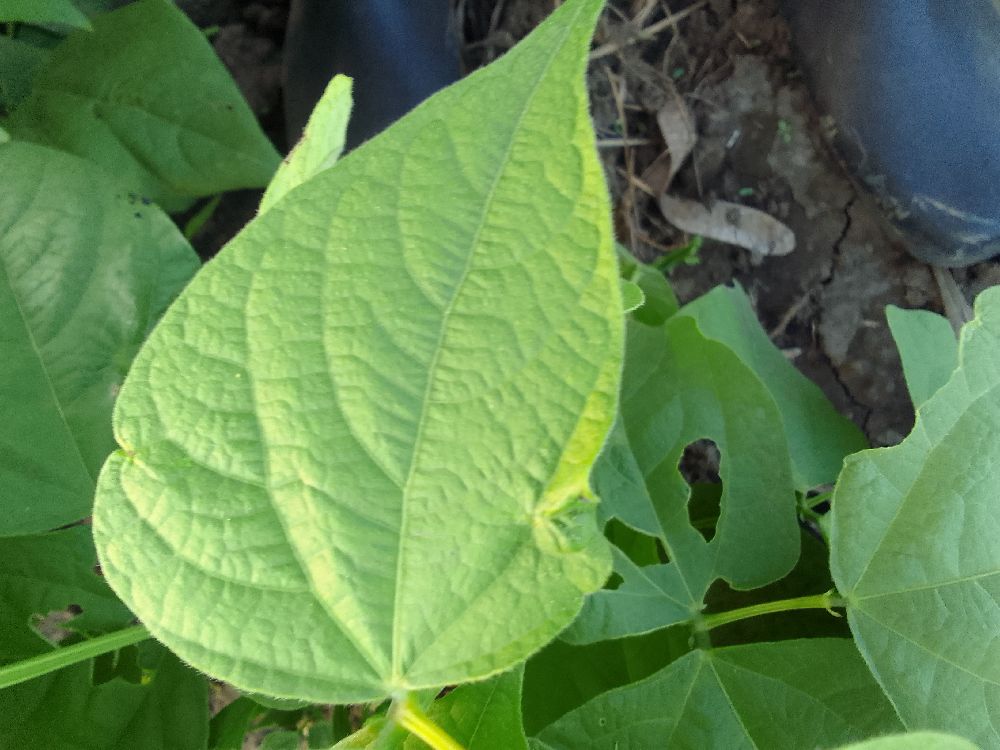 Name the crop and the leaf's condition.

common bean, healthy
